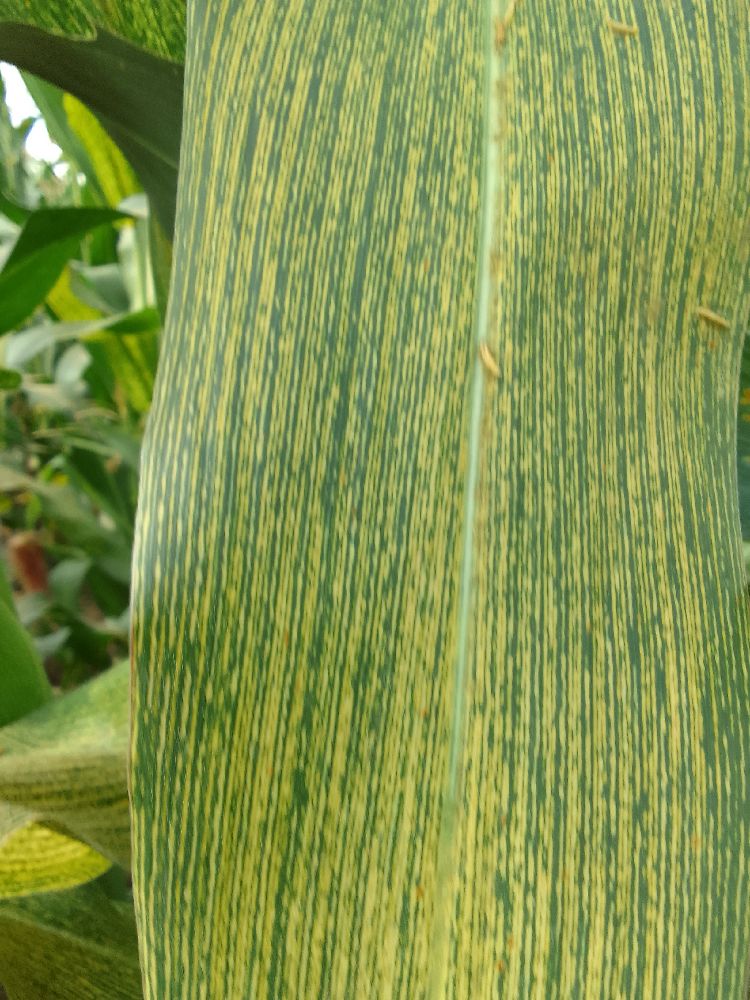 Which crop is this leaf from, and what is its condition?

maize, maize streak virus
